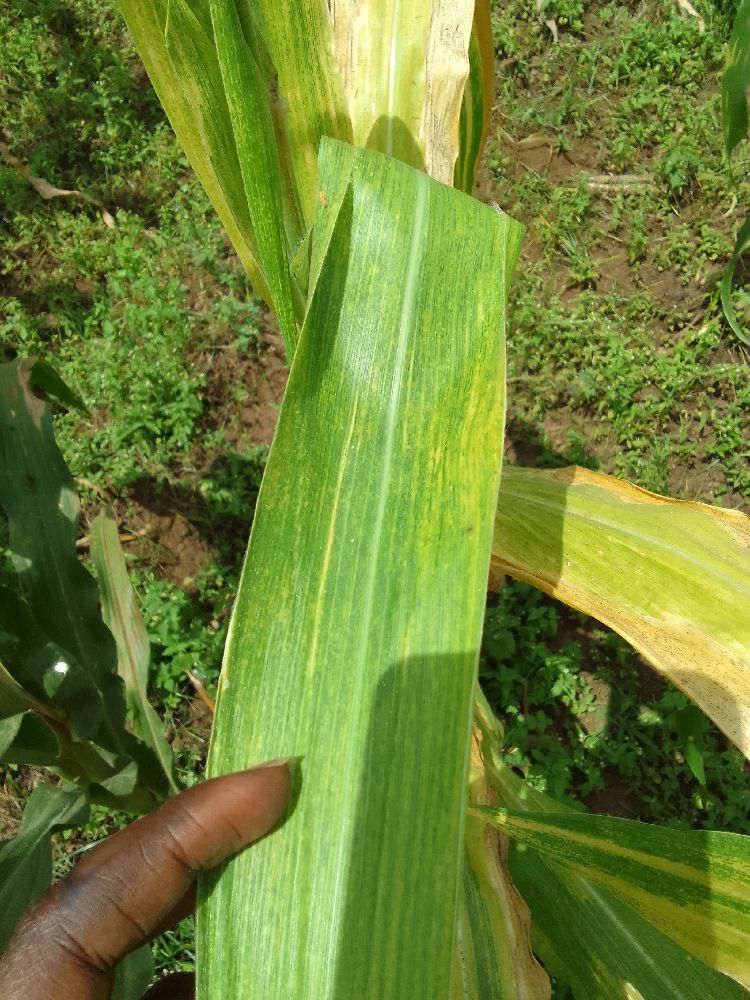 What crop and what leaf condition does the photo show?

maize, maize lethal necrosis
